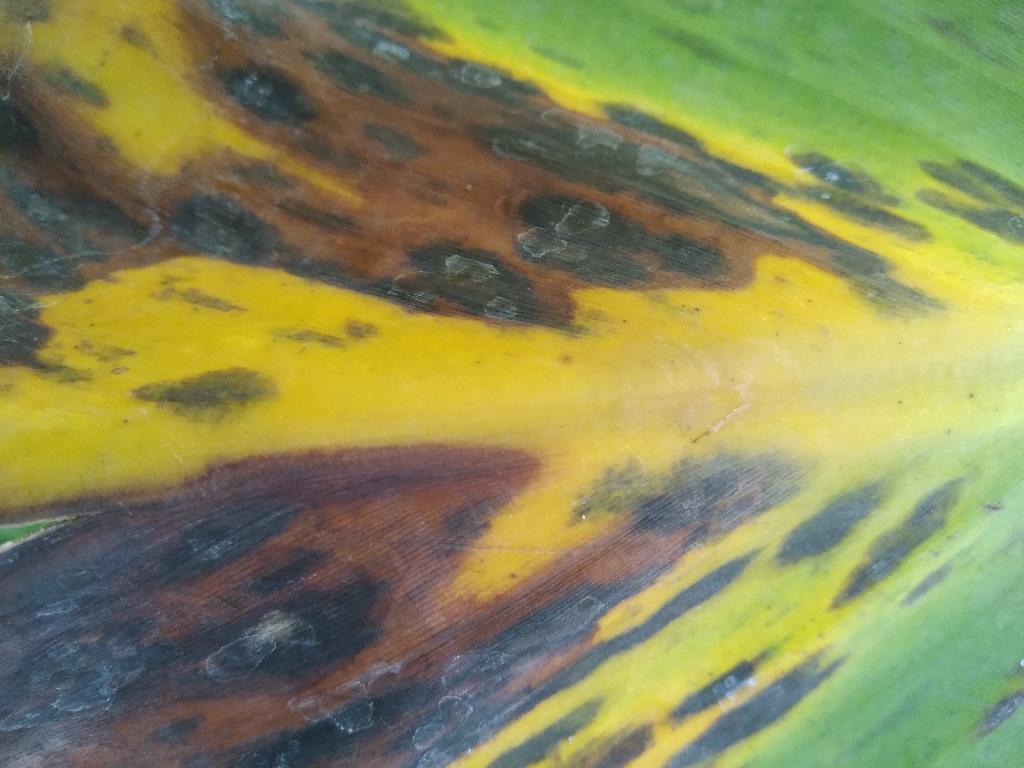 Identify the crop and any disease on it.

banana, black sigatoka
